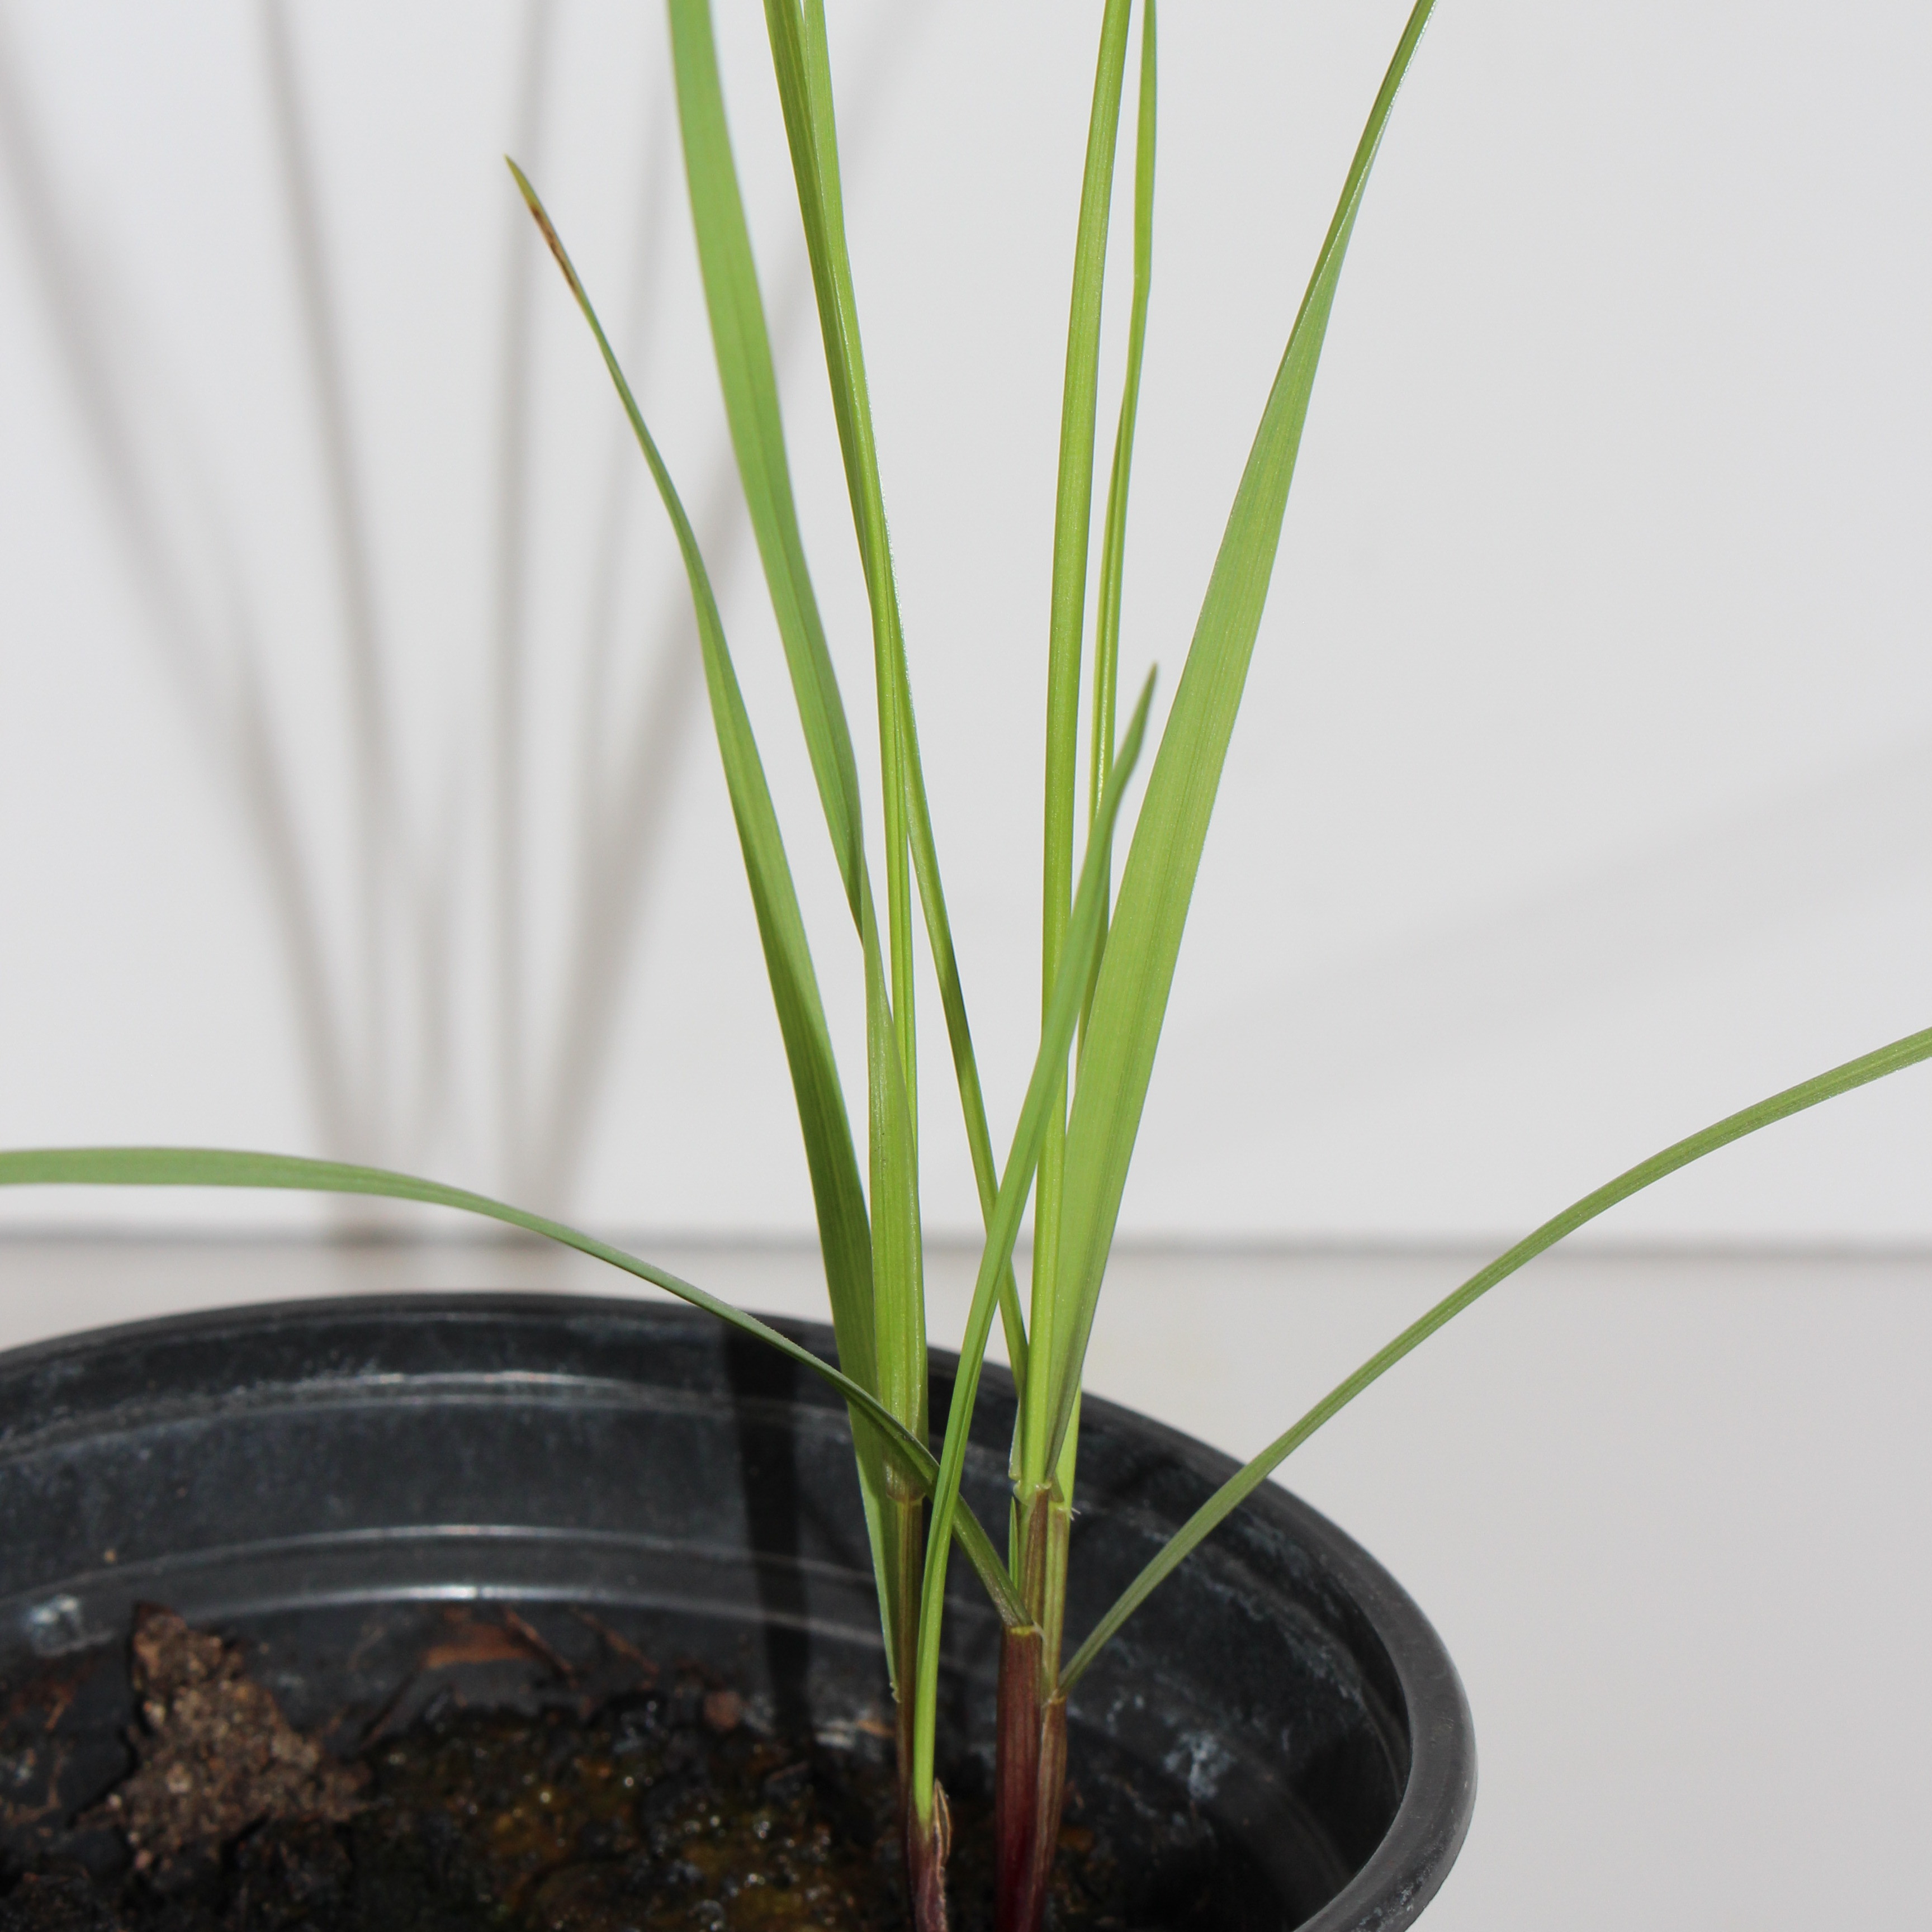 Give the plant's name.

Lolium multiflorum
